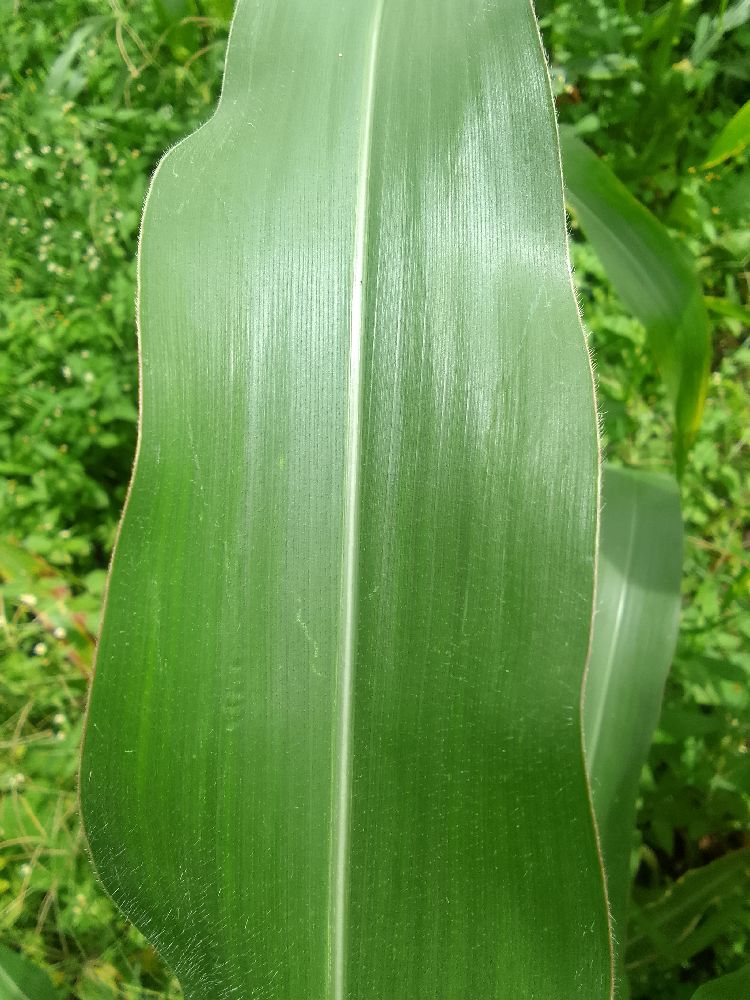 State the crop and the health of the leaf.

maize, healthy
